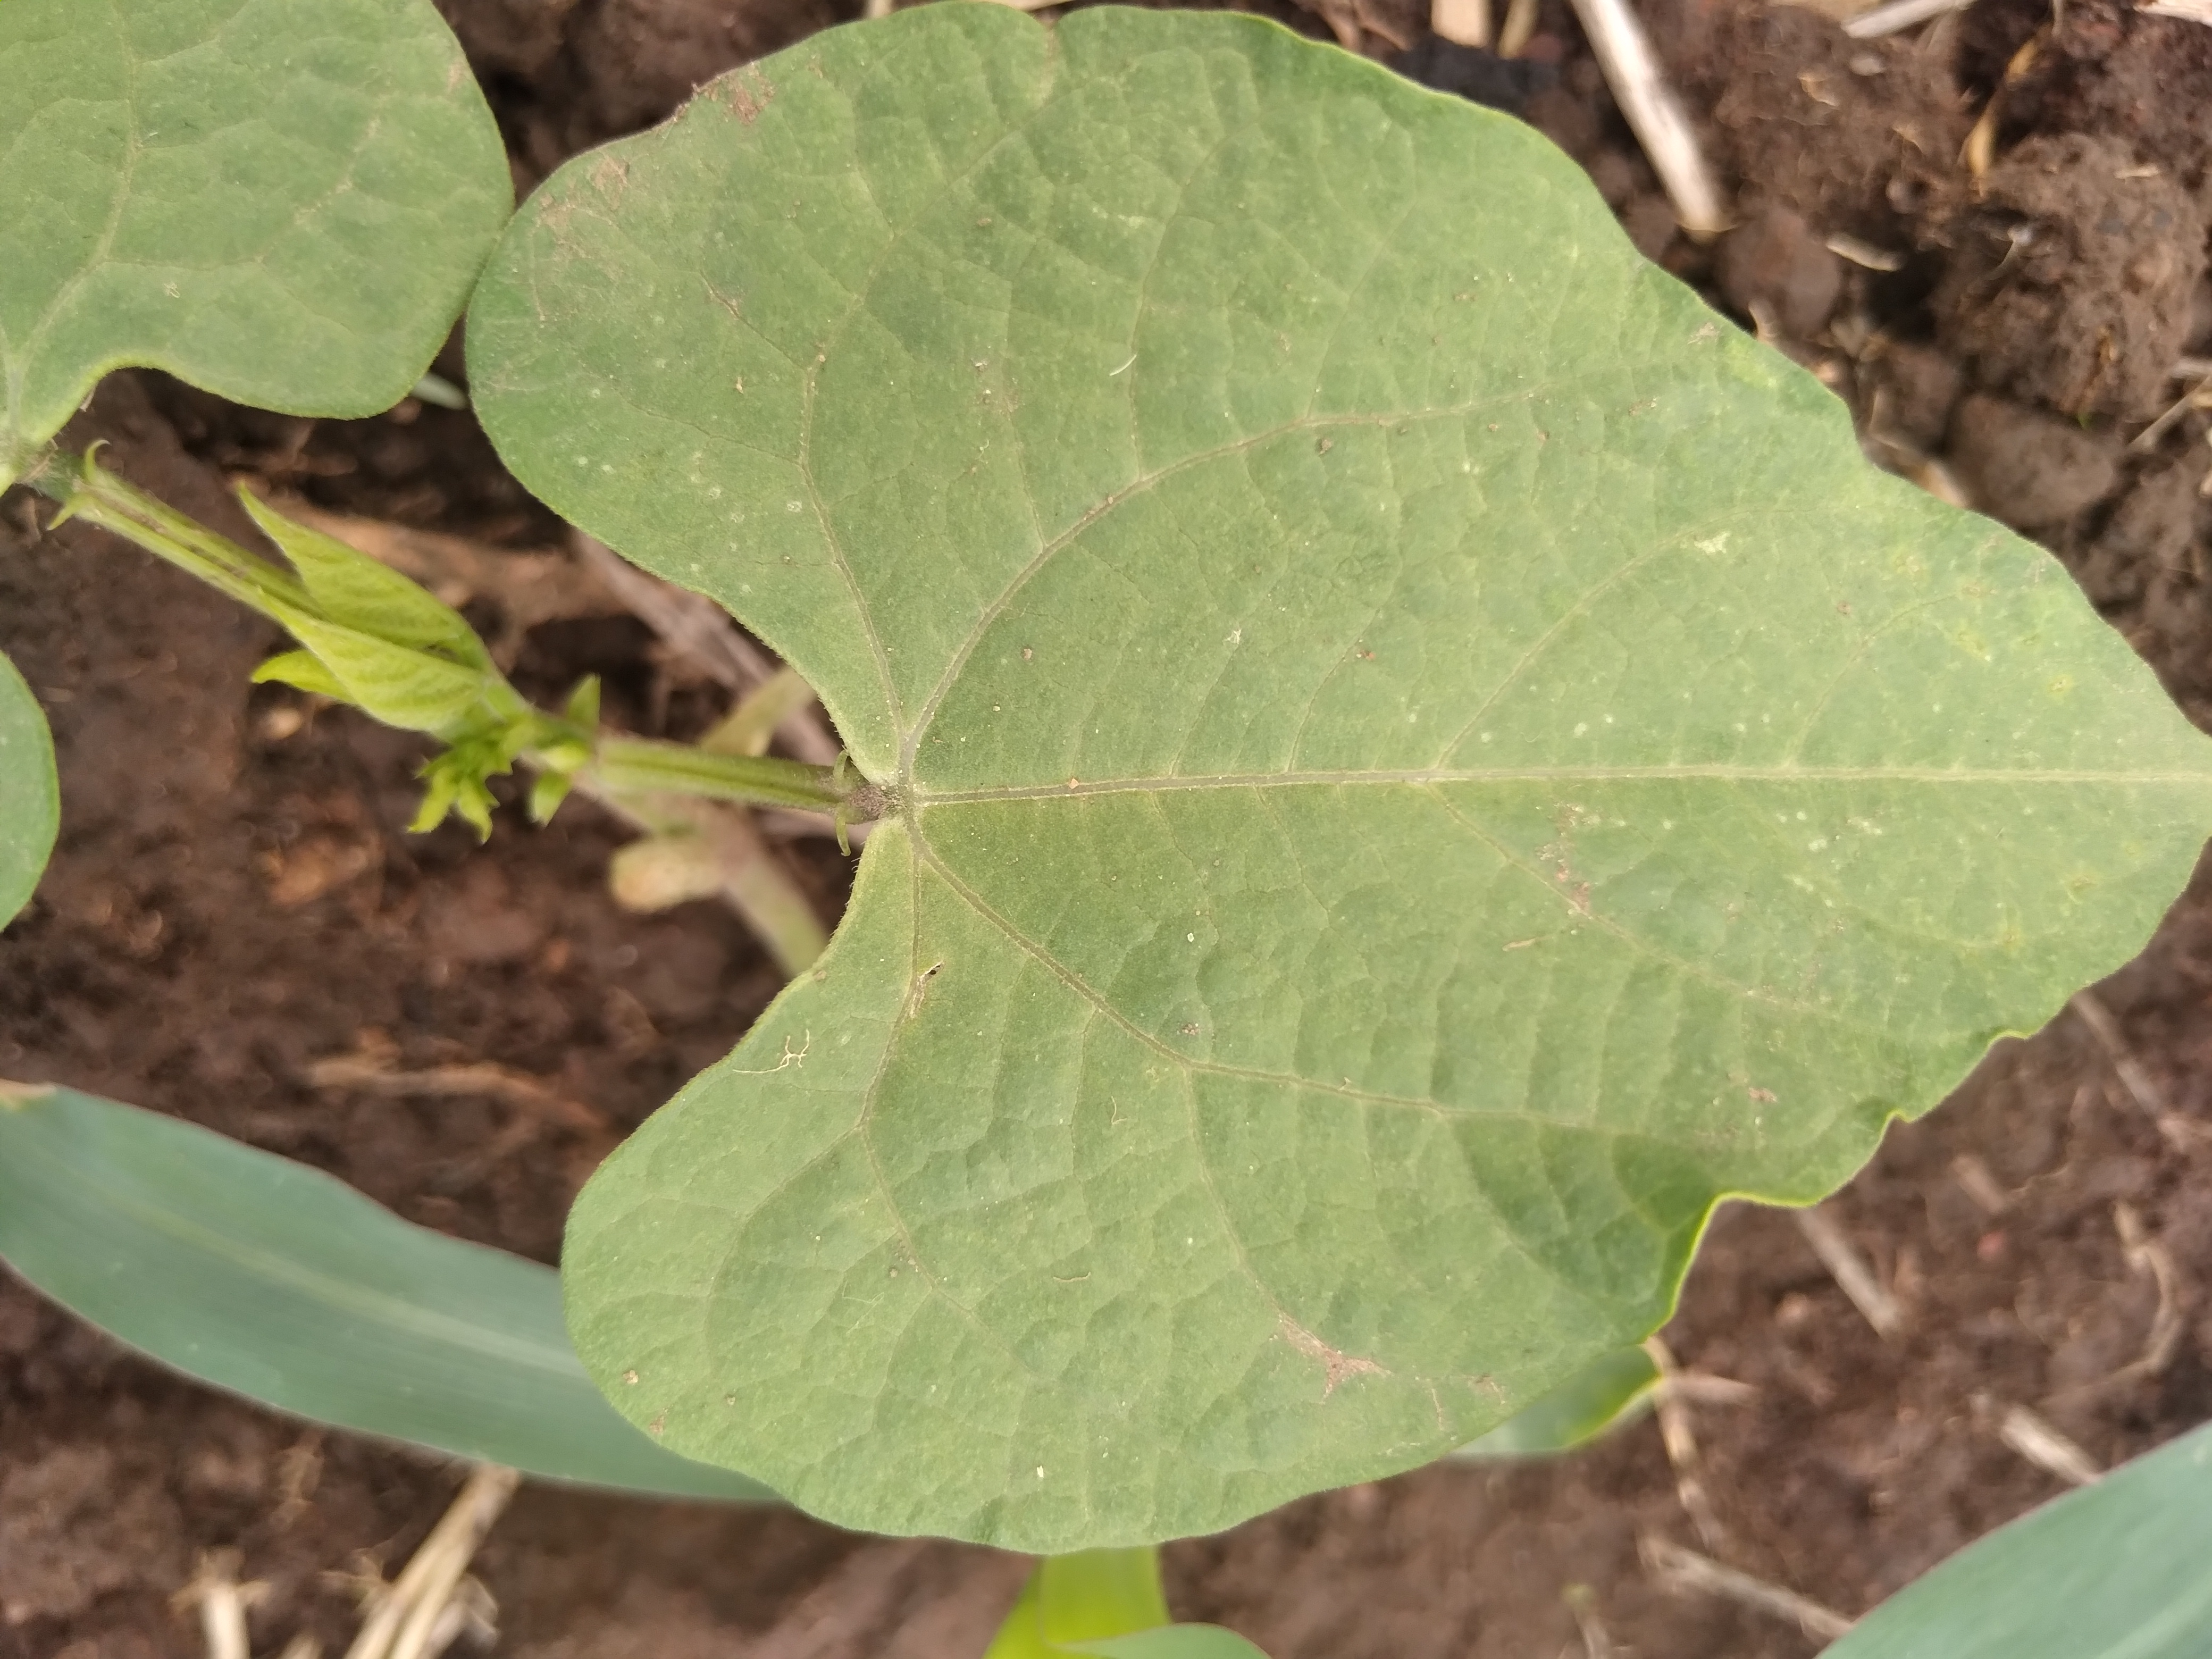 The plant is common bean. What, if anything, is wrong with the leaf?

healthy
